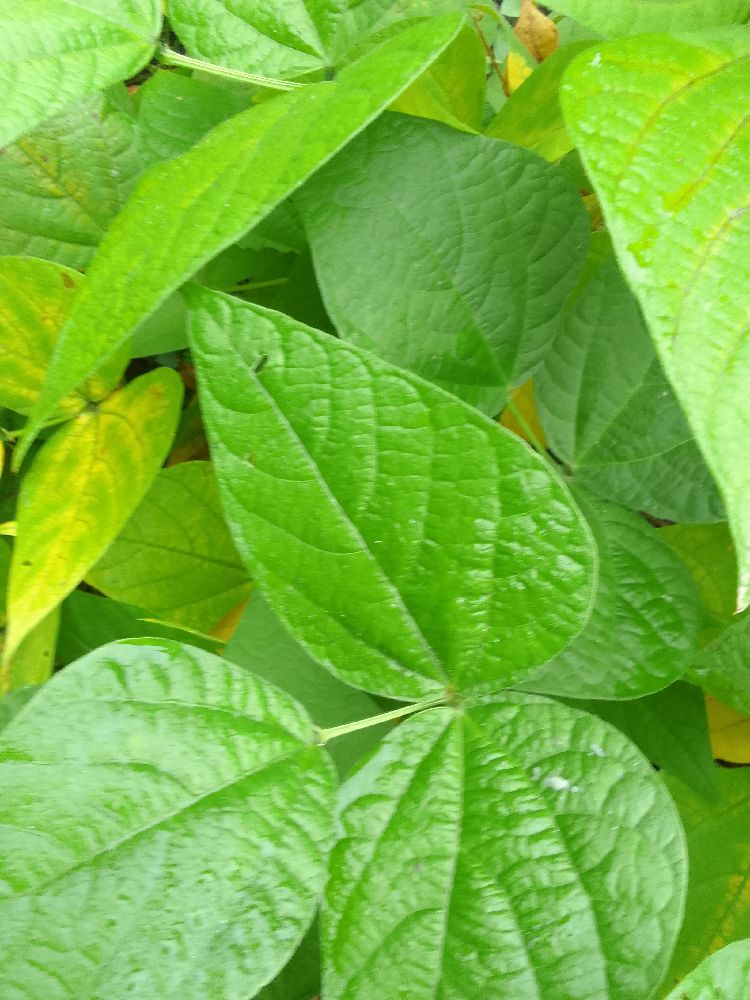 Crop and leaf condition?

common bean, healthy
